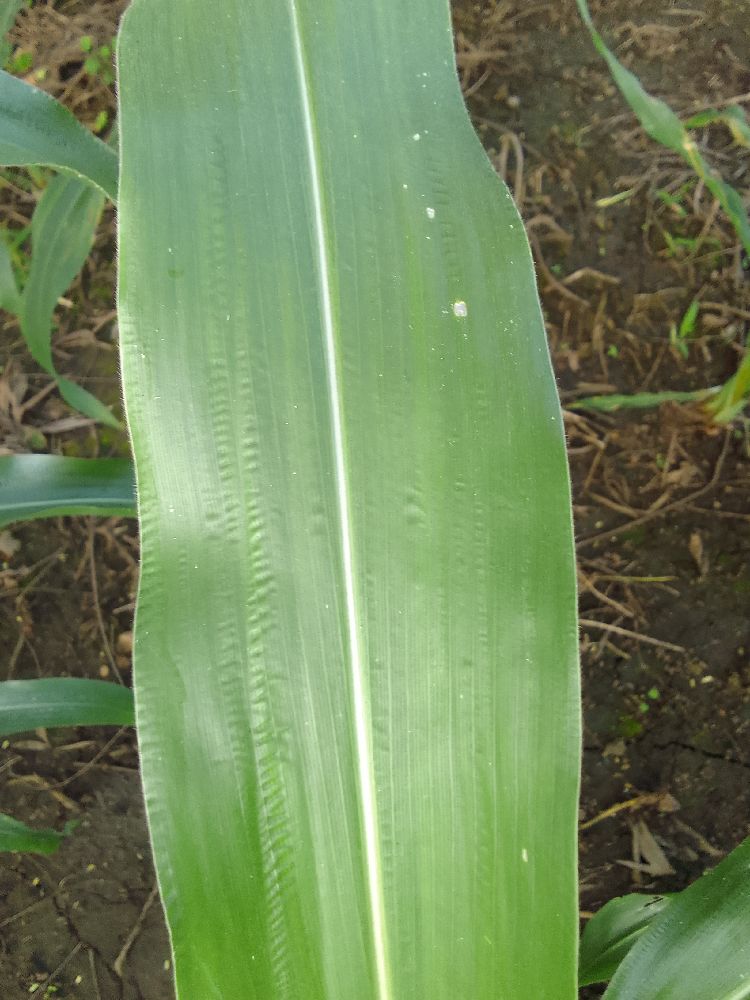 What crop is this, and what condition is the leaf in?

maize, healthy
